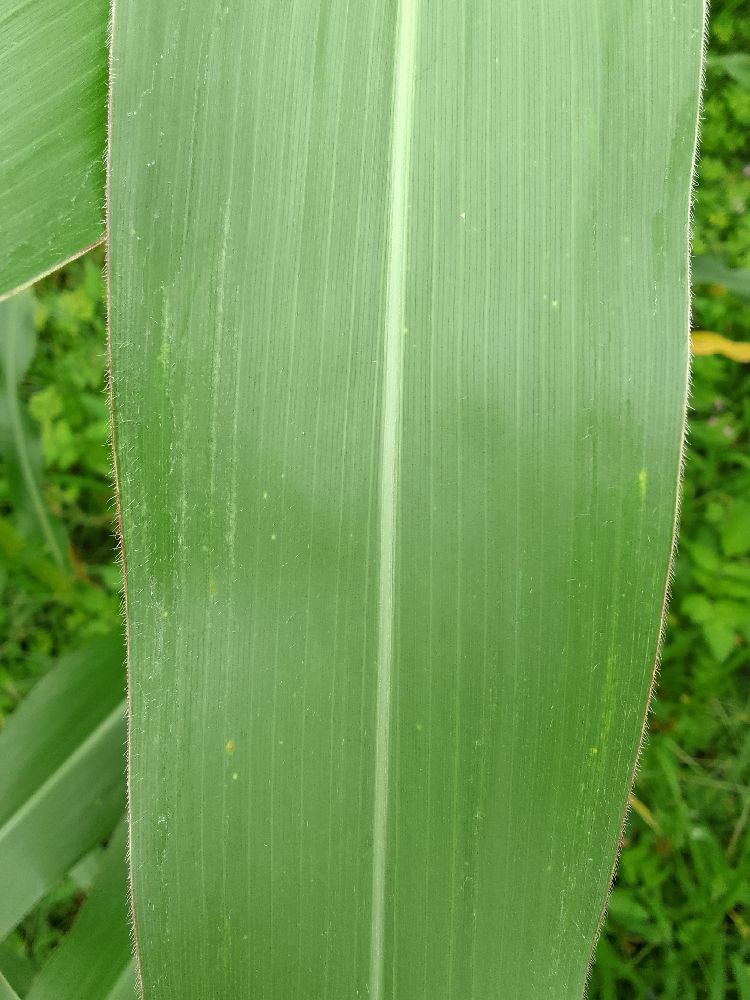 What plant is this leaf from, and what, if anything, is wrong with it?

maize, healthy
